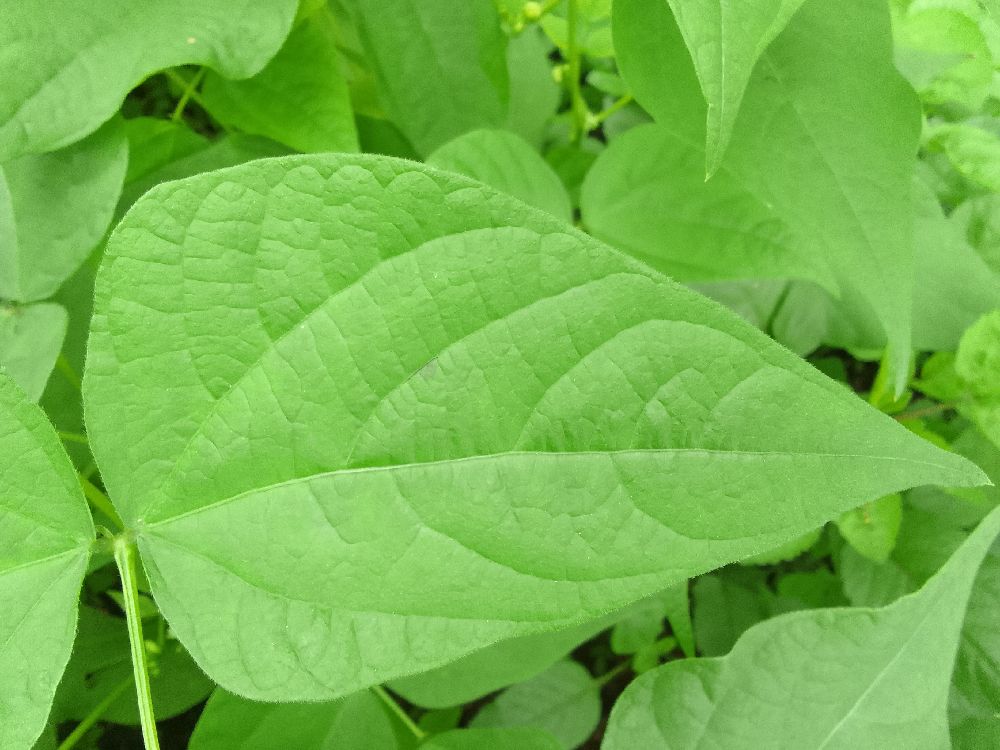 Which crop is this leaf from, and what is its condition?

common bean, healthy
